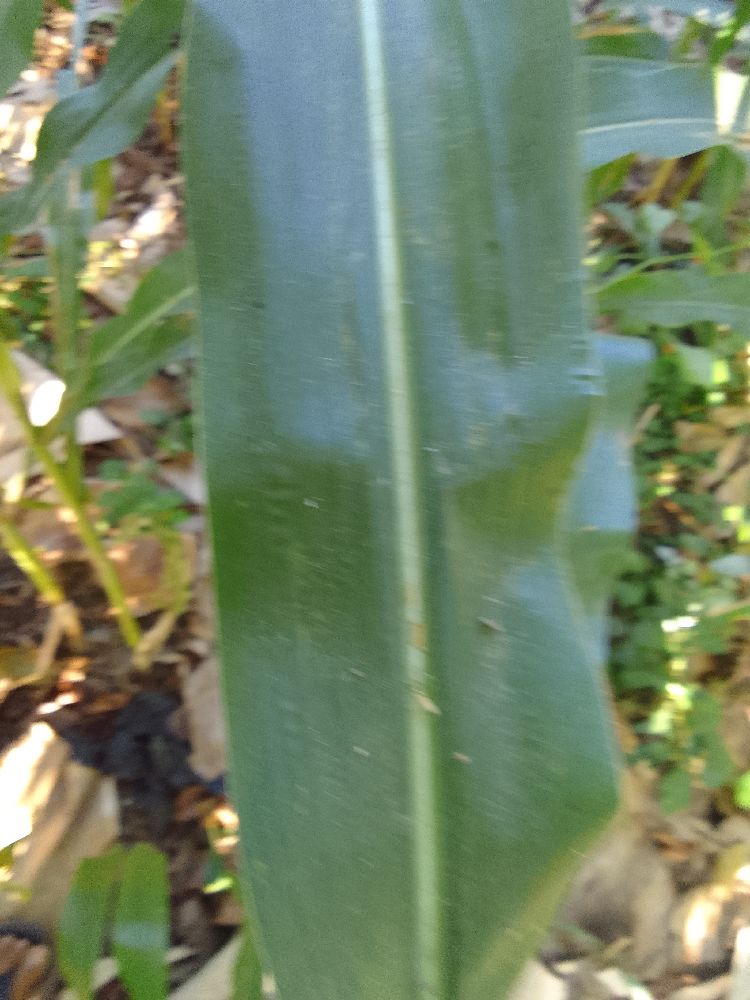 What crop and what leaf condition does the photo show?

maize, healthy
